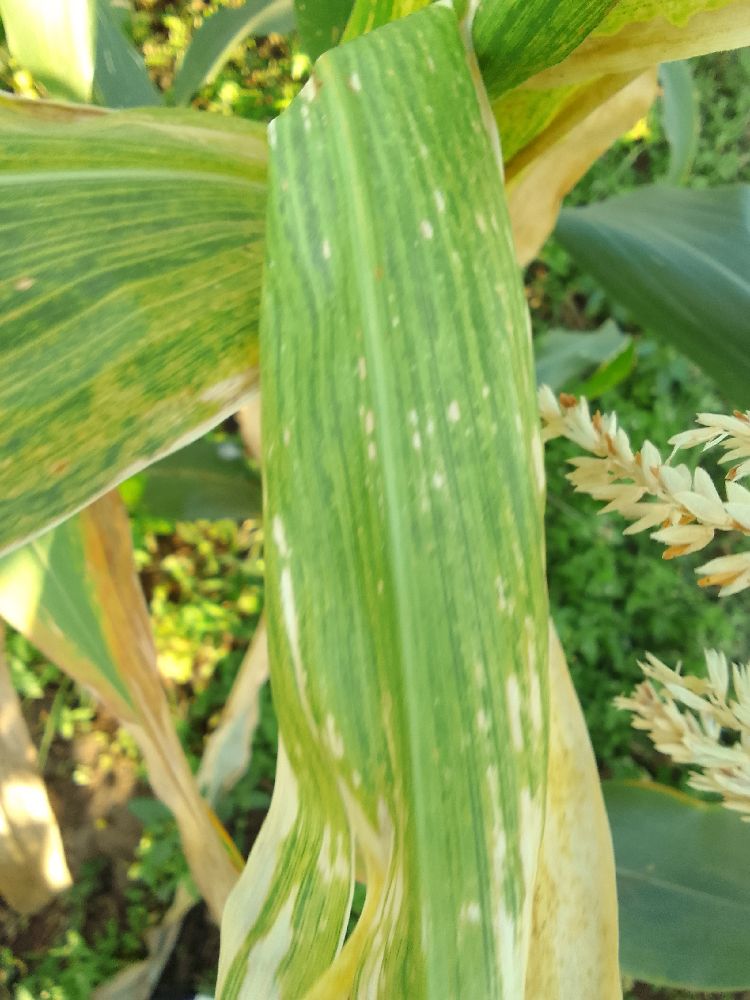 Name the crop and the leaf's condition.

maize, maize lethal necrosis
